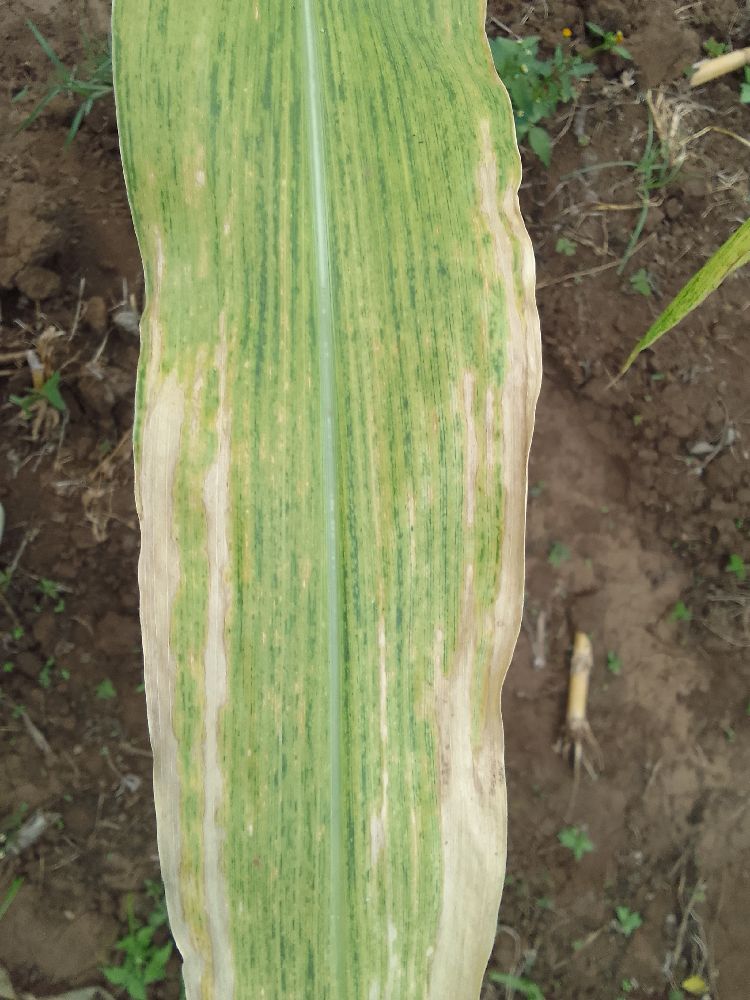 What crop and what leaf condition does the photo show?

maize, maize lethal necrosis
